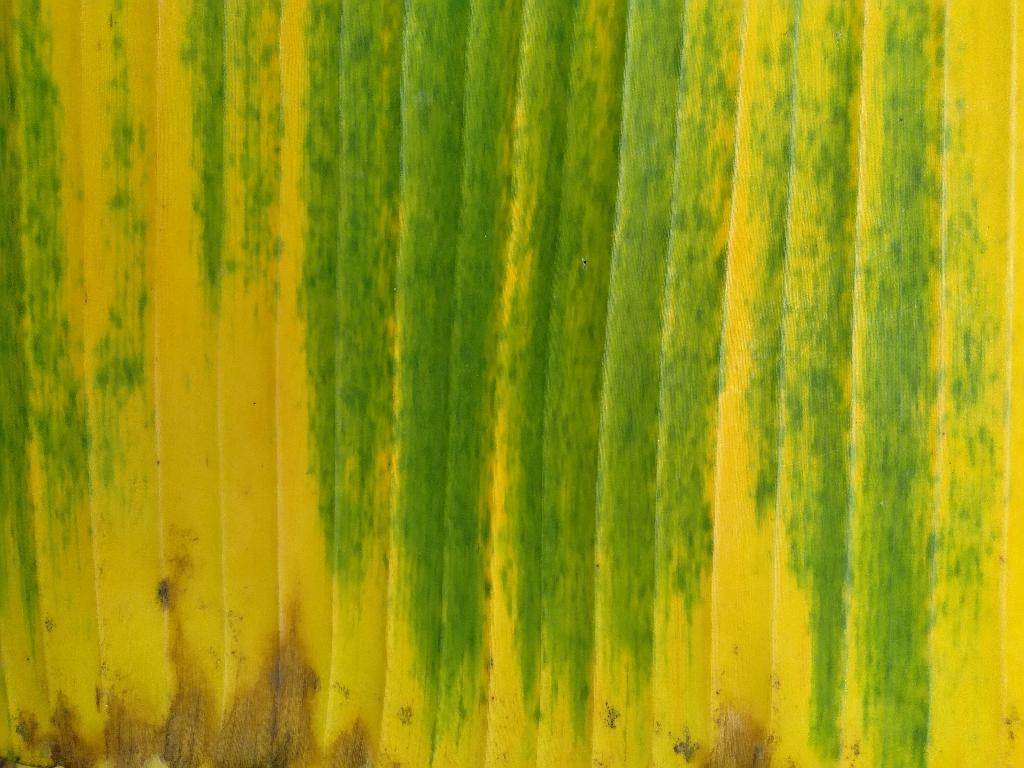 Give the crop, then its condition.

banana, fusarium wilt race 1
